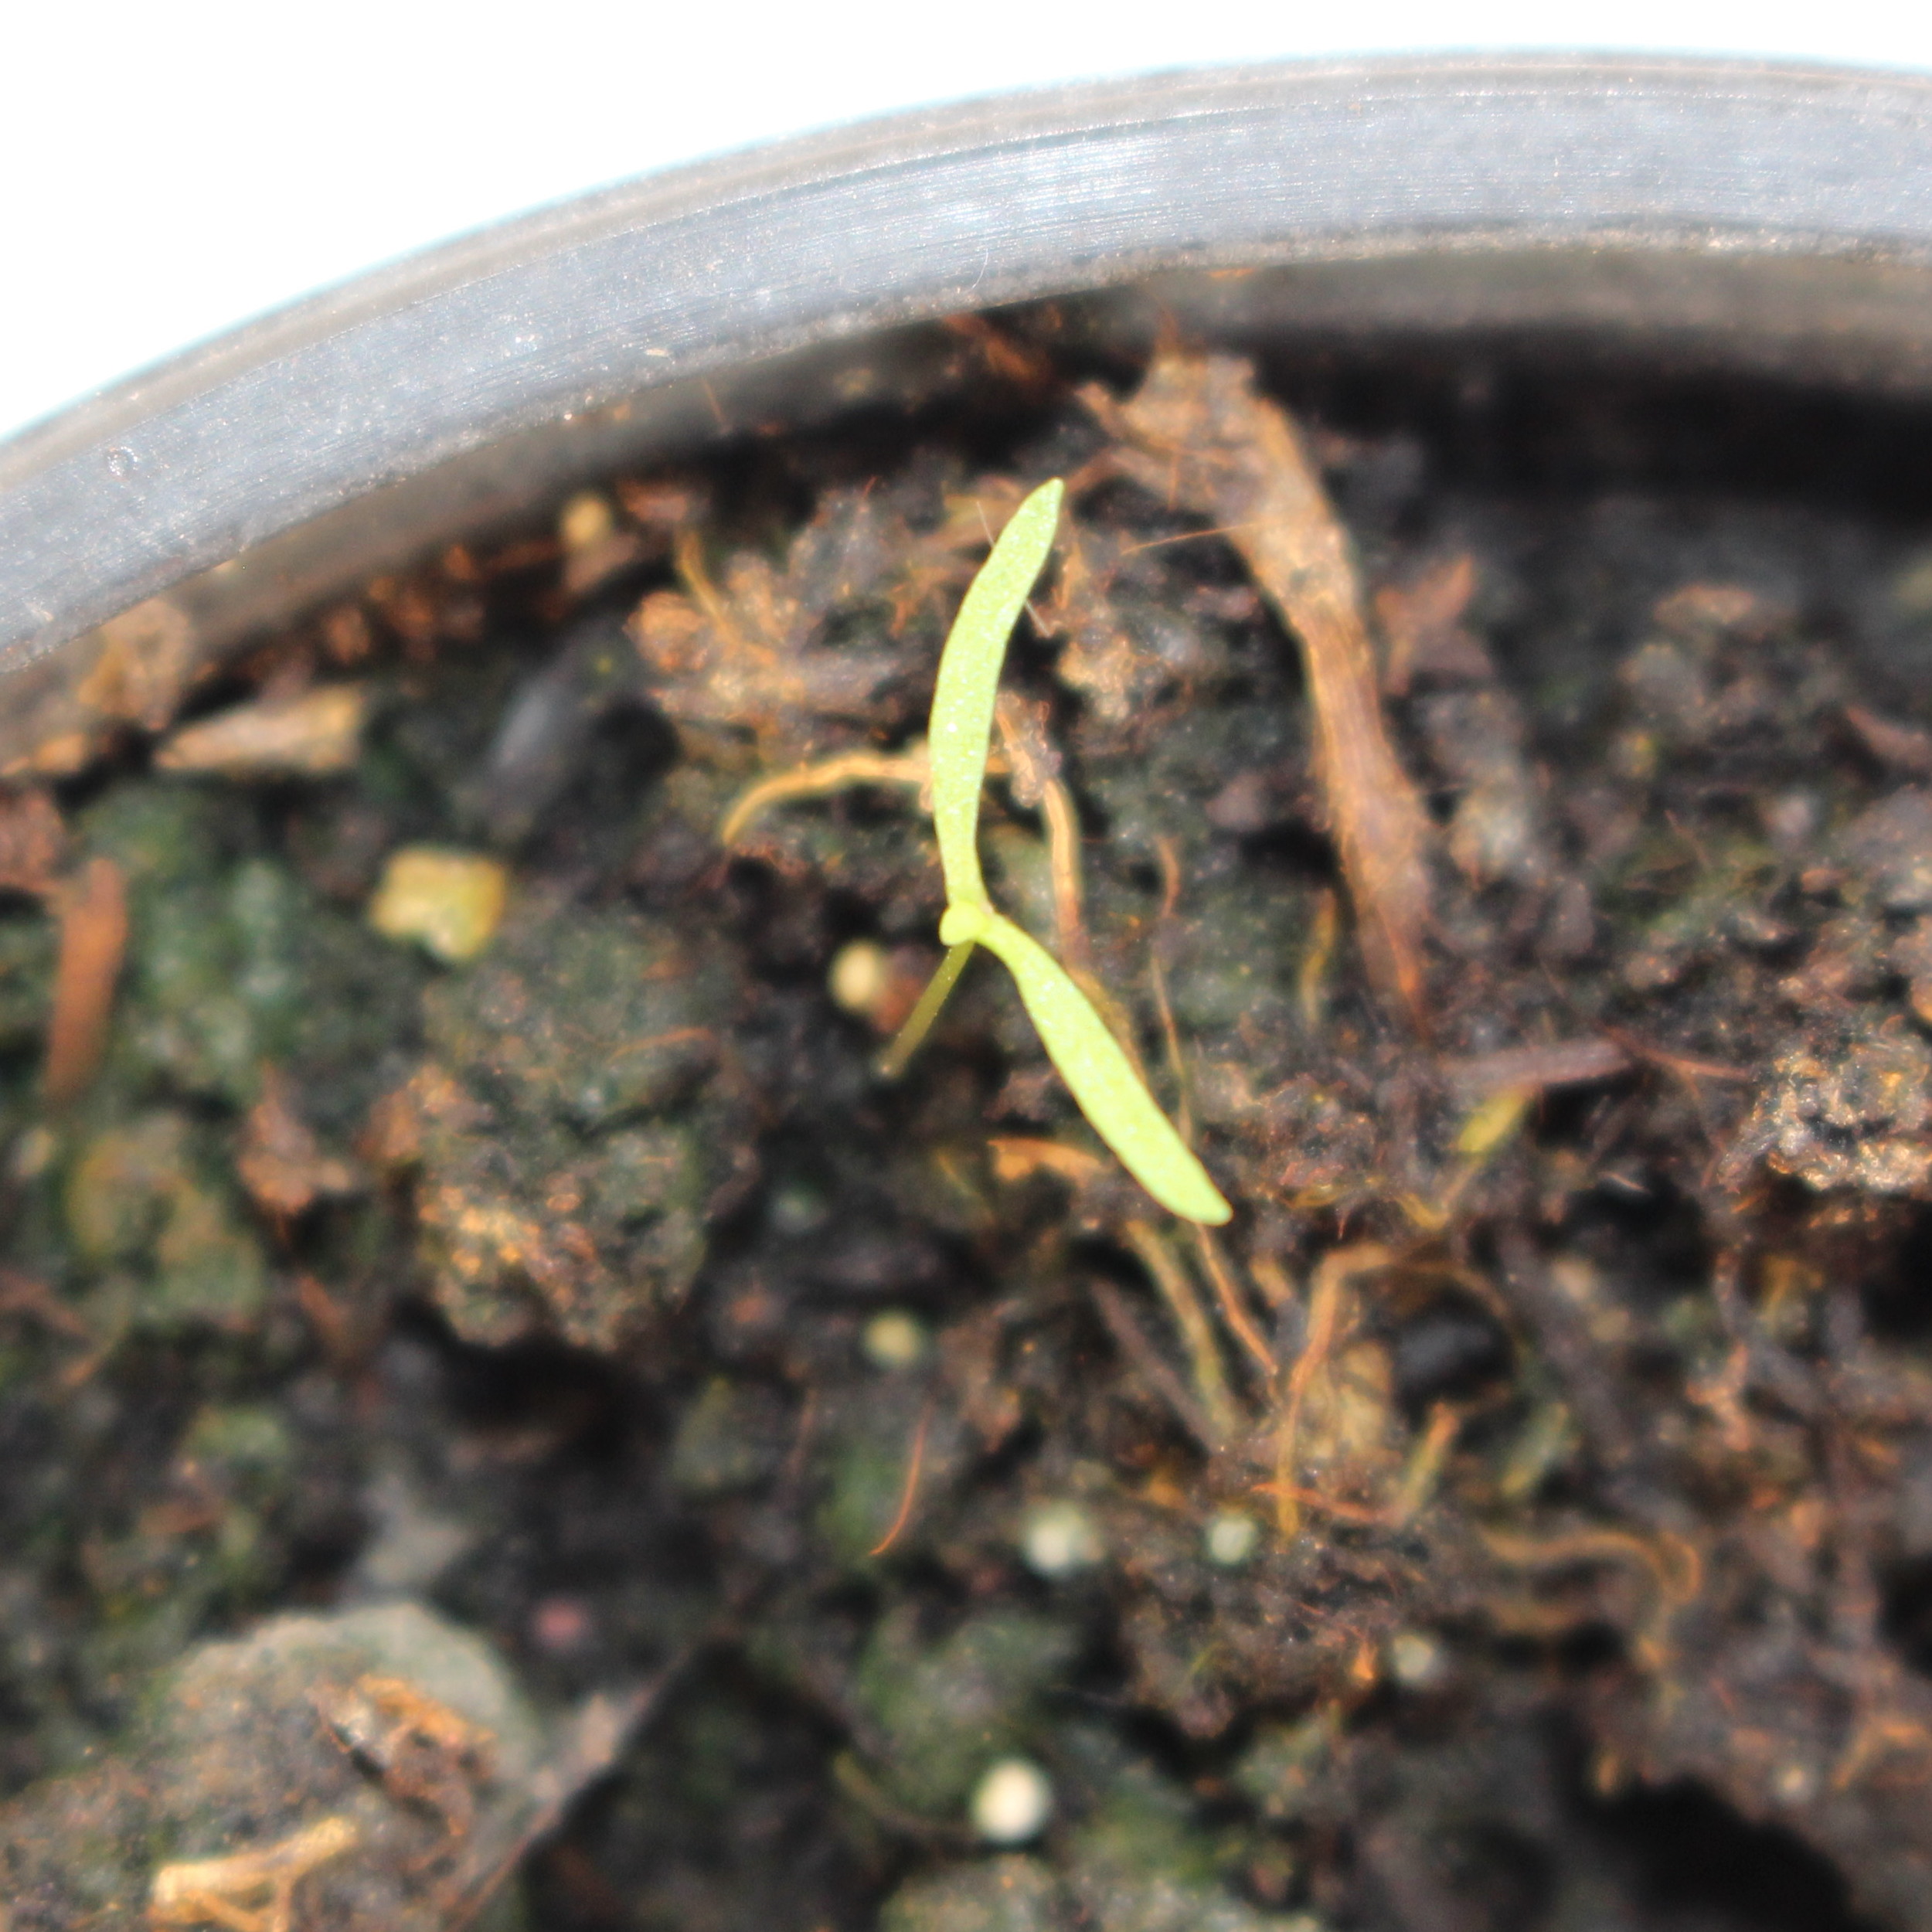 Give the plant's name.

Papaver rhoeas
